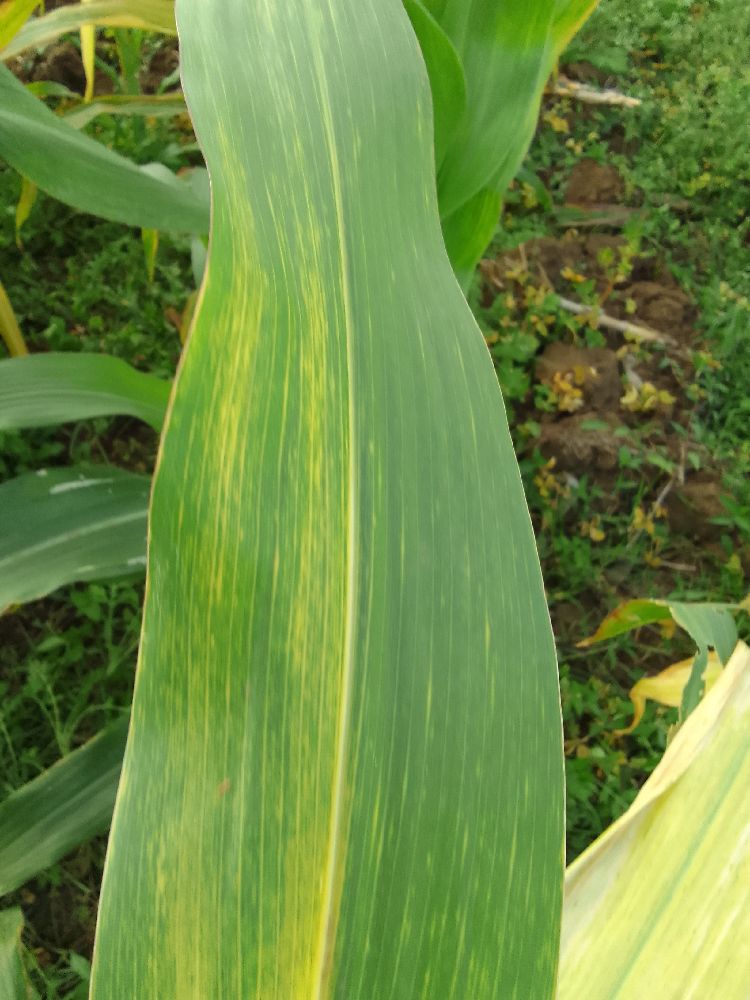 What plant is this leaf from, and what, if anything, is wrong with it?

maize, maize lethal necrosis
